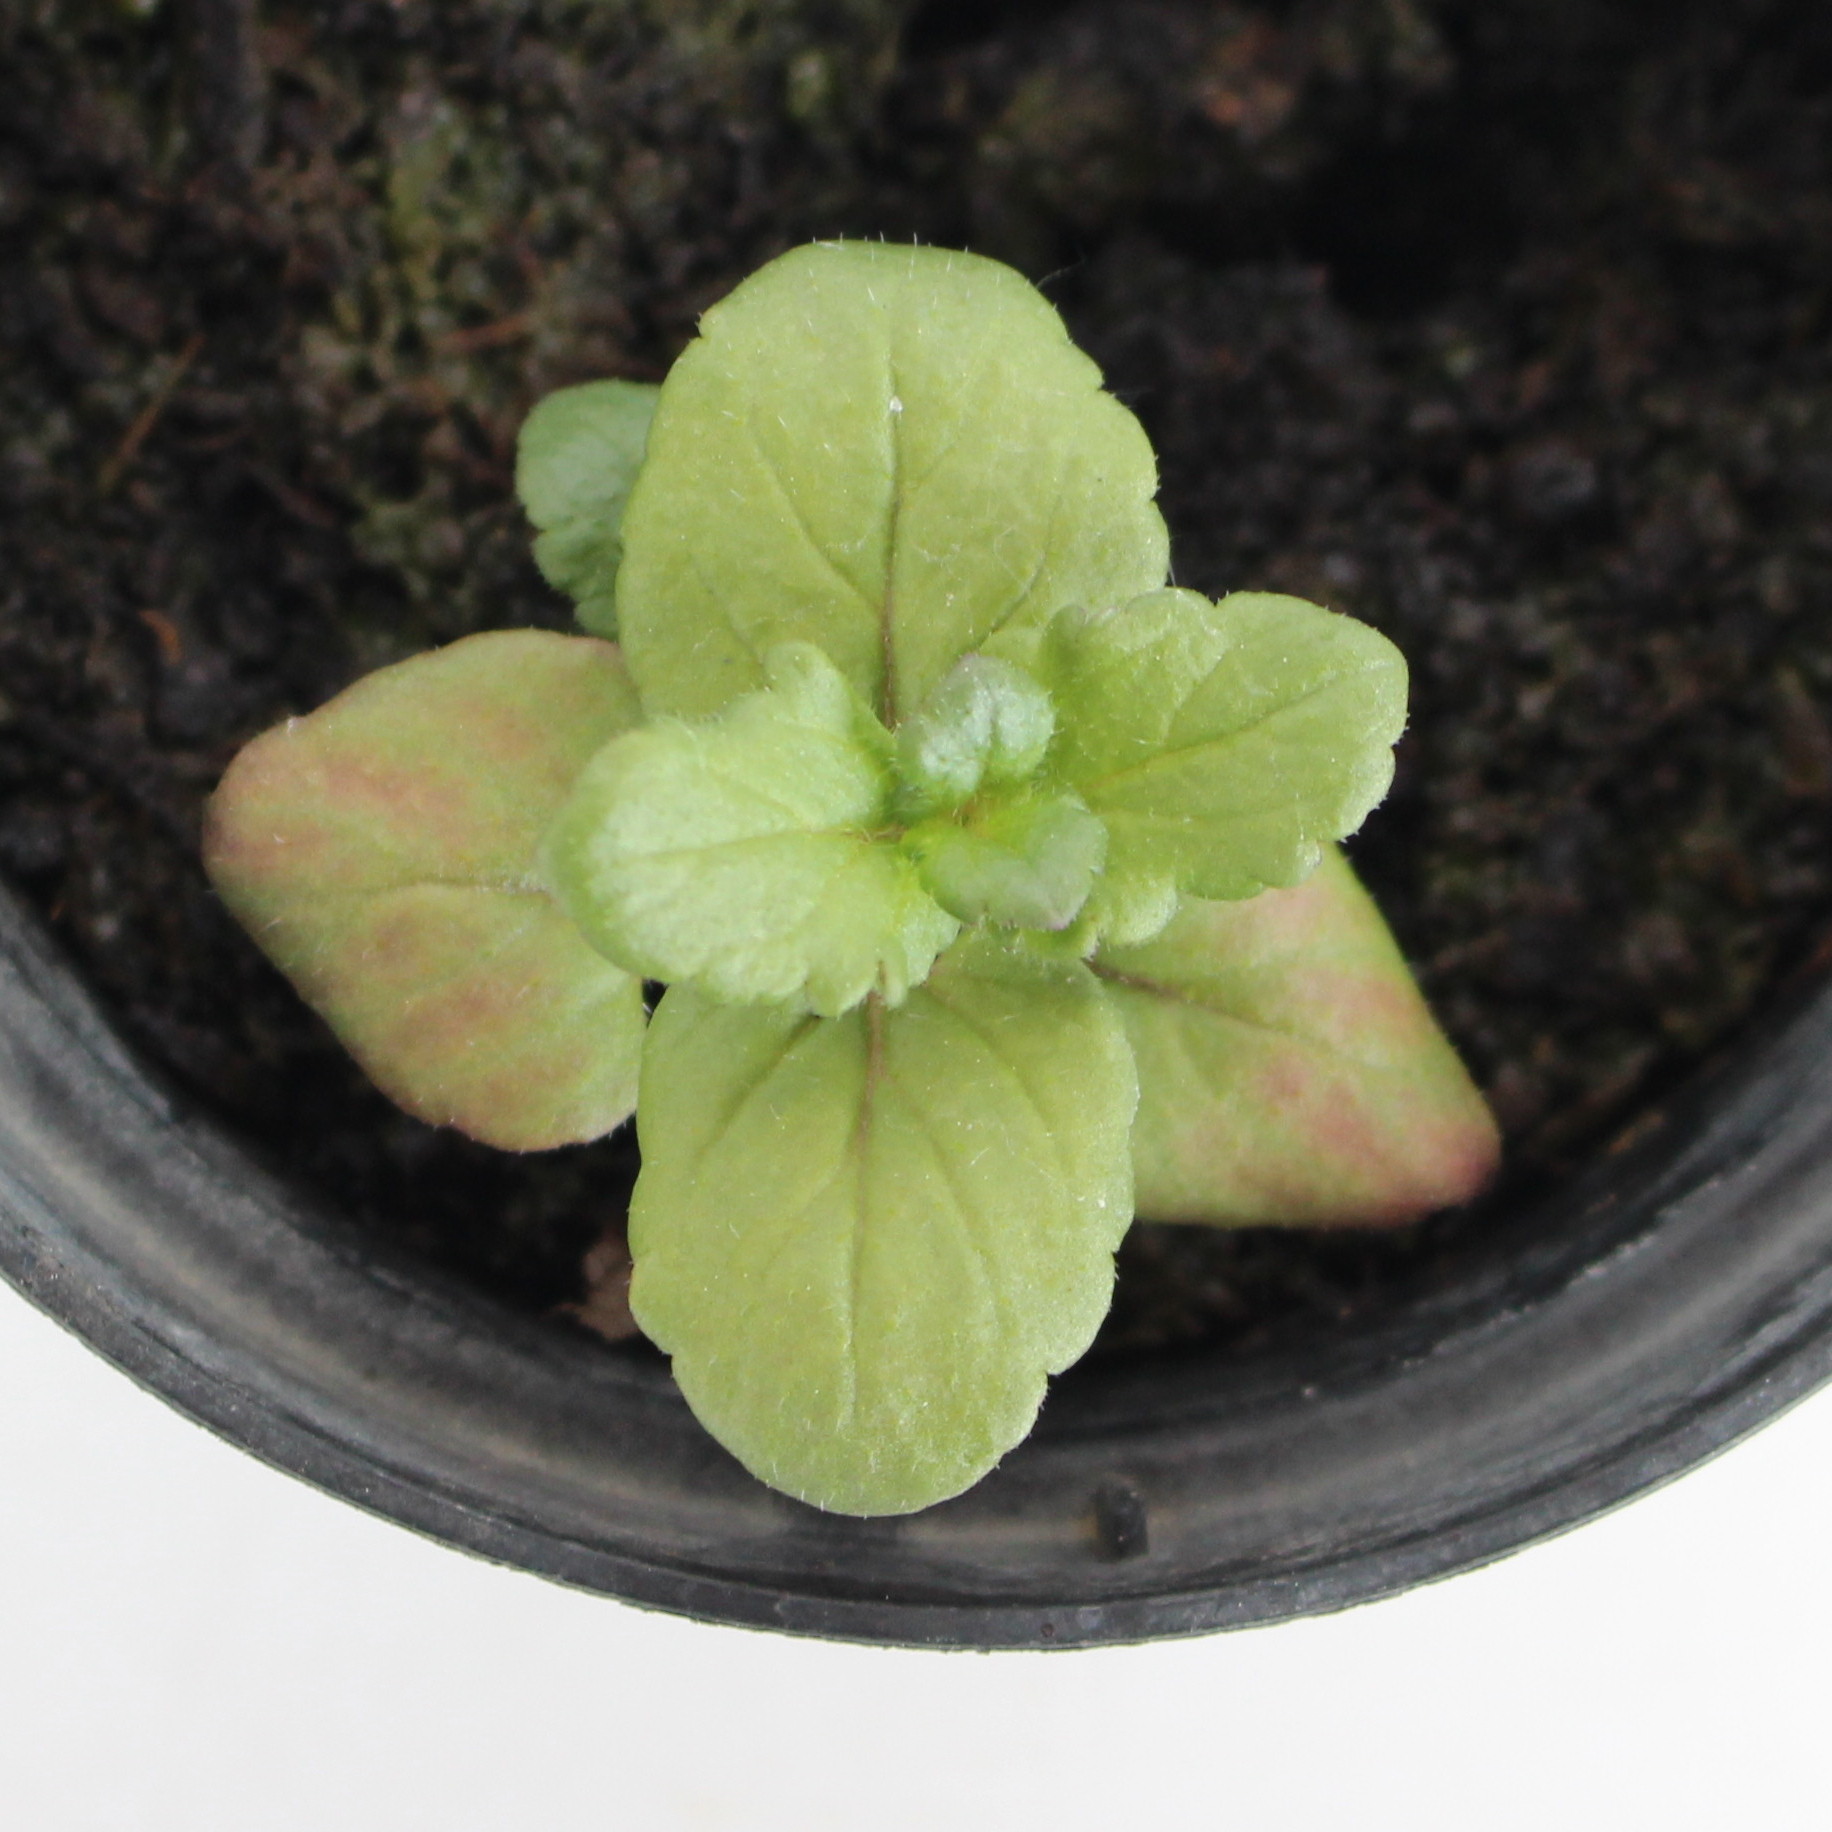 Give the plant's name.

Veronica persica
